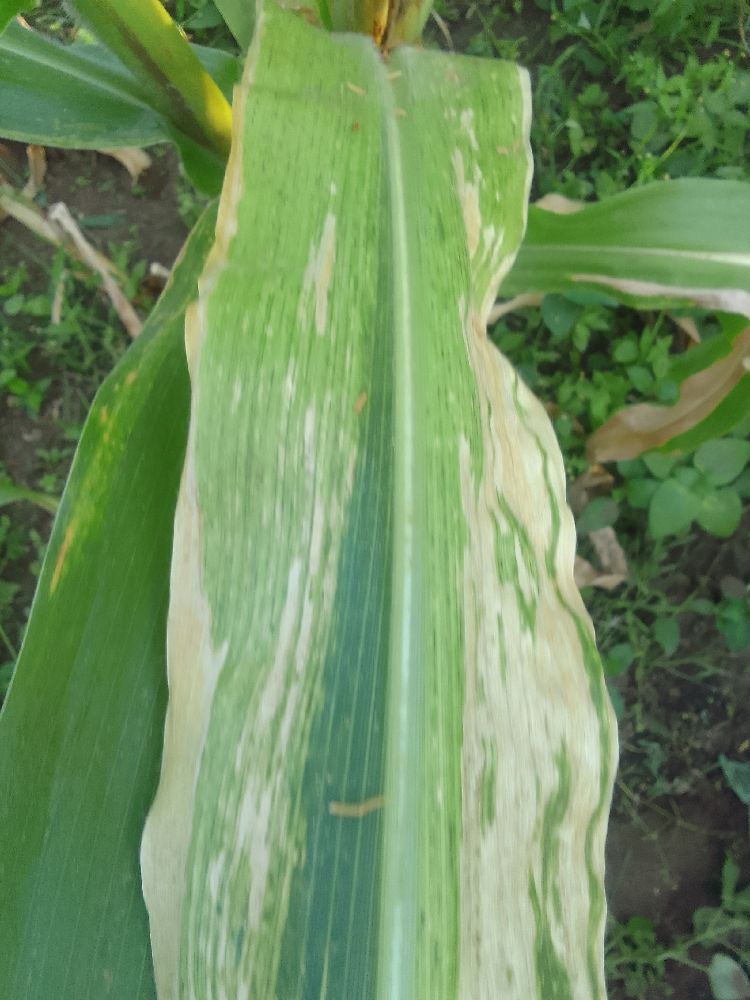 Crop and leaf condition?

maize, maize lethal necrosis
